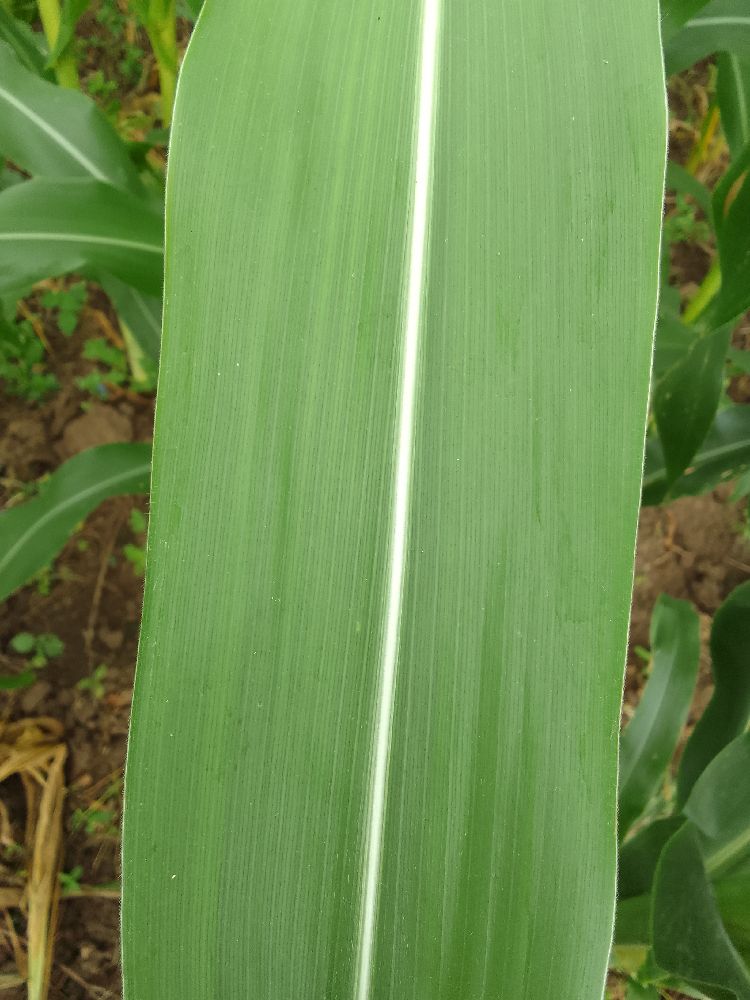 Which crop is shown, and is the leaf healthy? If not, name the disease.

maize, healthy
